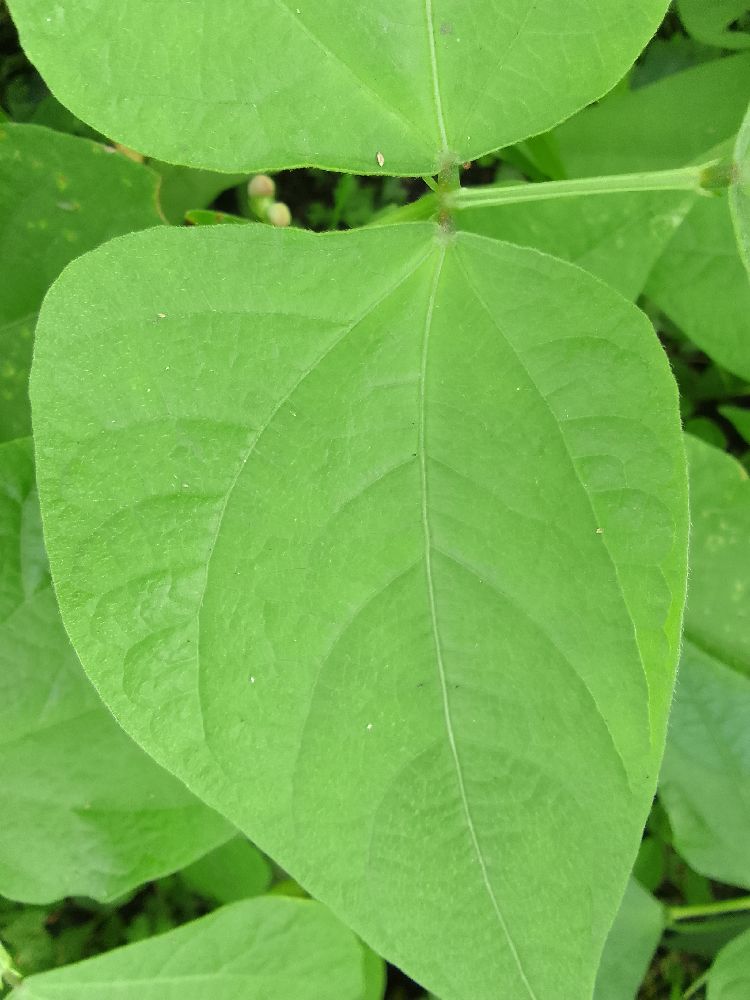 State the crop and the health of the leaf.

common bean, healthy
